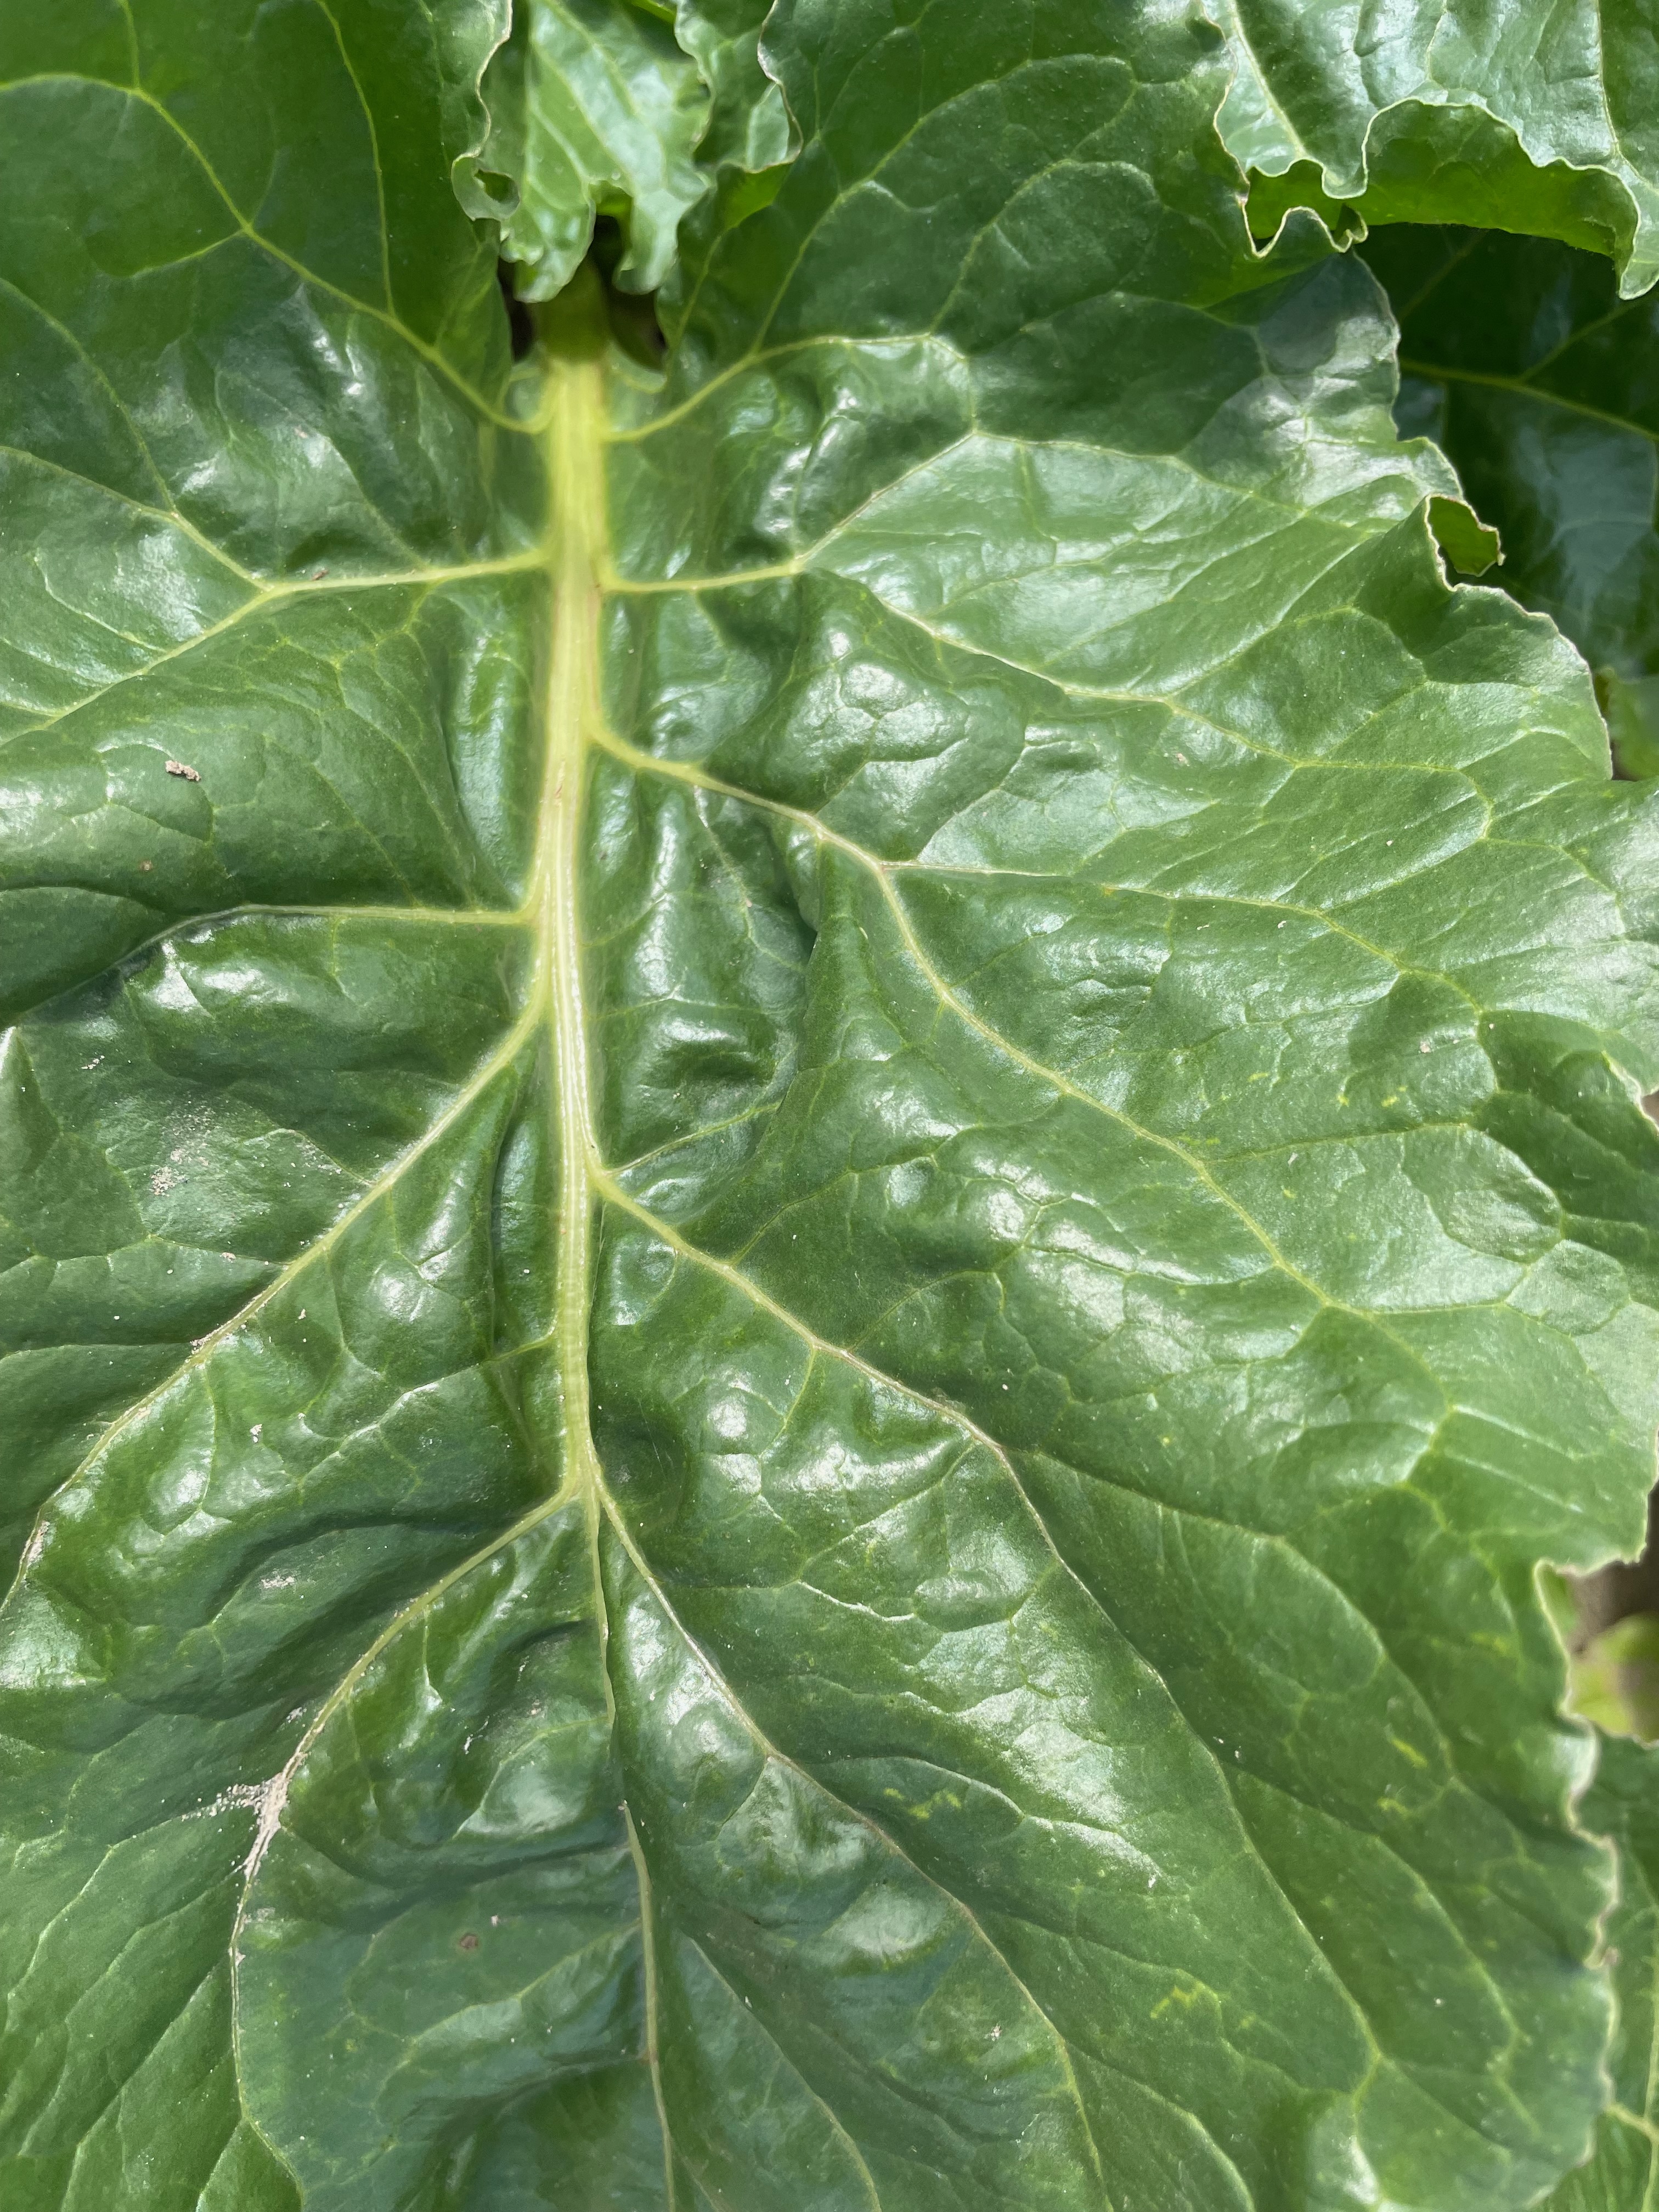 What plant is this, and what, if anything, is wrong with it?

beet, unaffected
